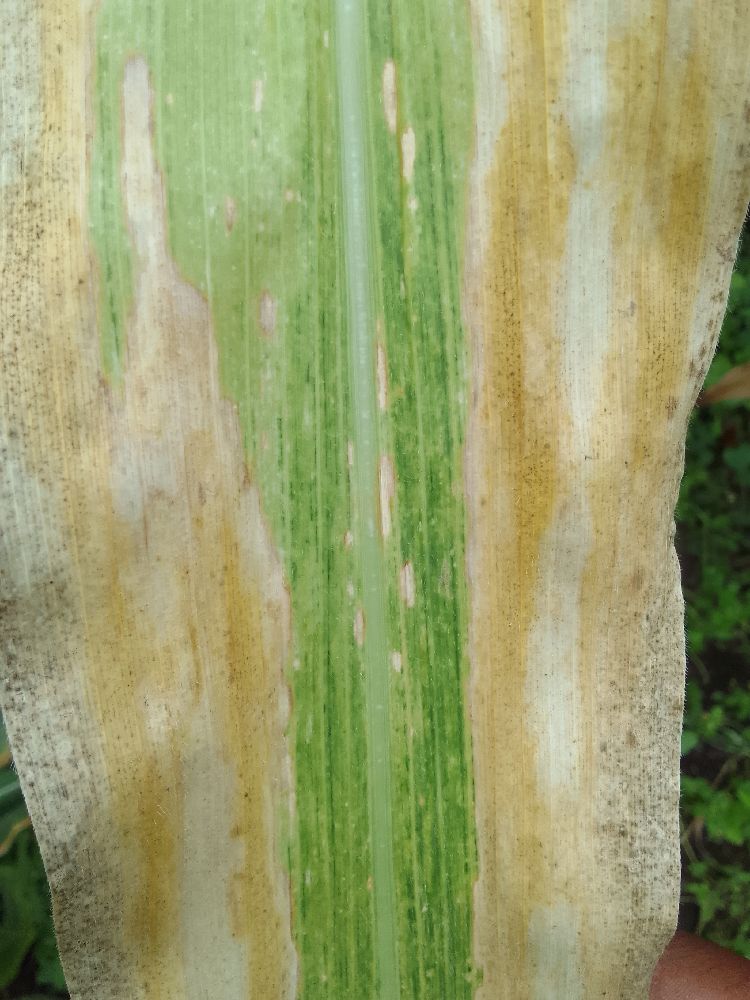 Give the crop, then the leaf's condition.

maize, maize lethal necrosis
